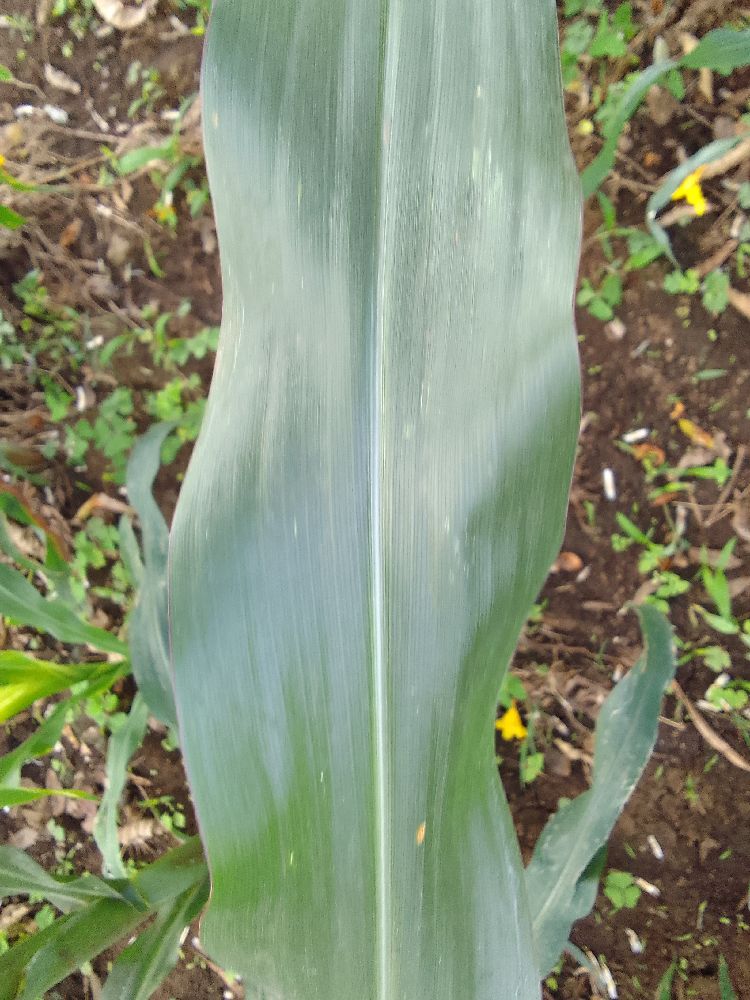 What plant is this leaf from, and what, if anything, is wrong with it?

maize, healthy
